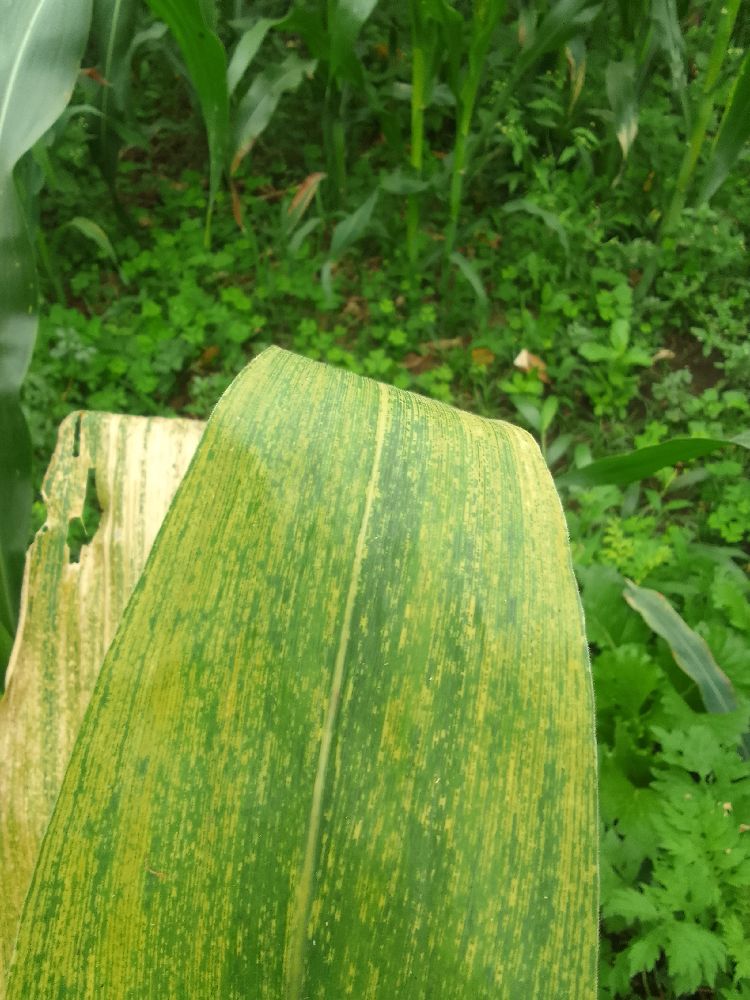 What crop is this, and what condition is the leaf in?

maize, maize lethal necrosis
